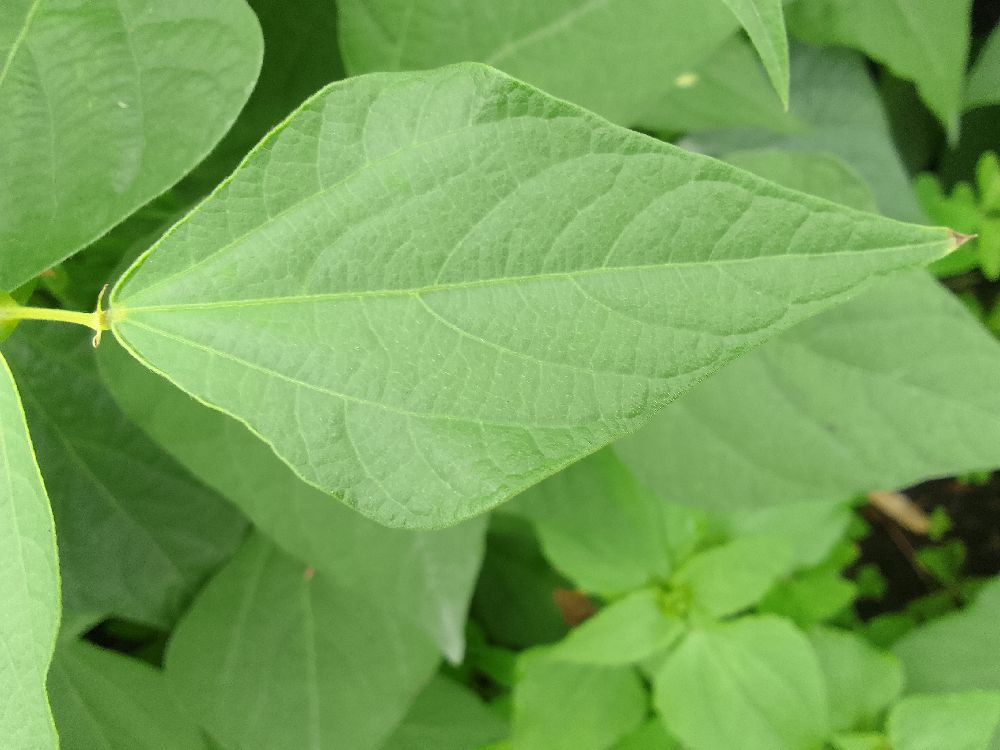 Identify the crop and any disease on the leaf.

common bean, healthy
